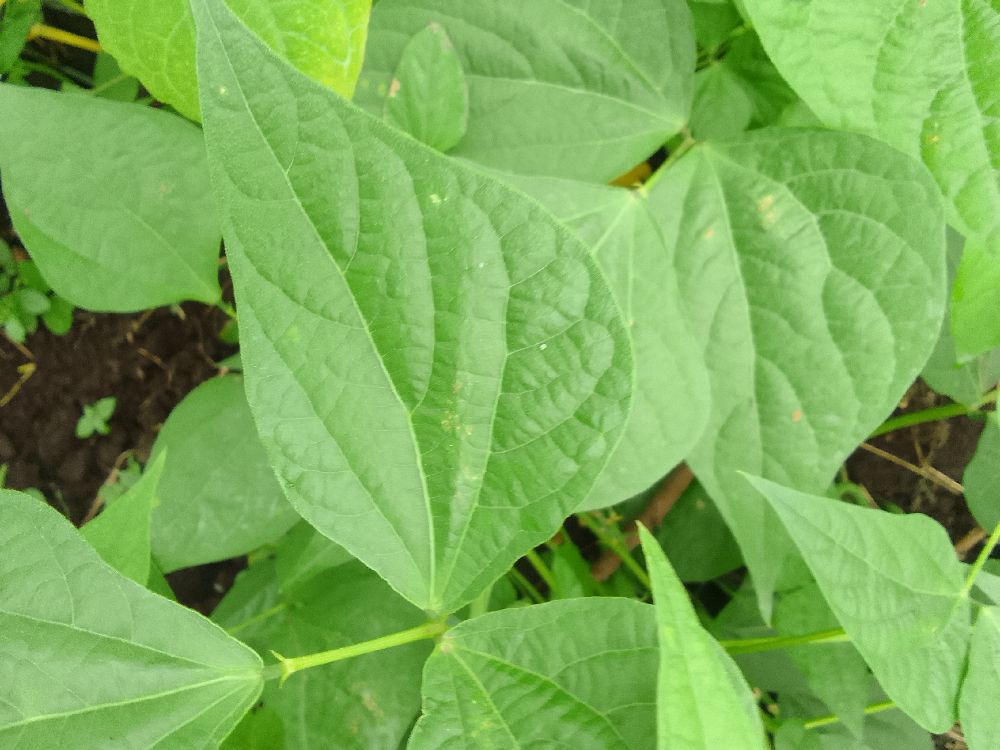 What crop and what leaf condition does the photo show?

common bean, healthy
